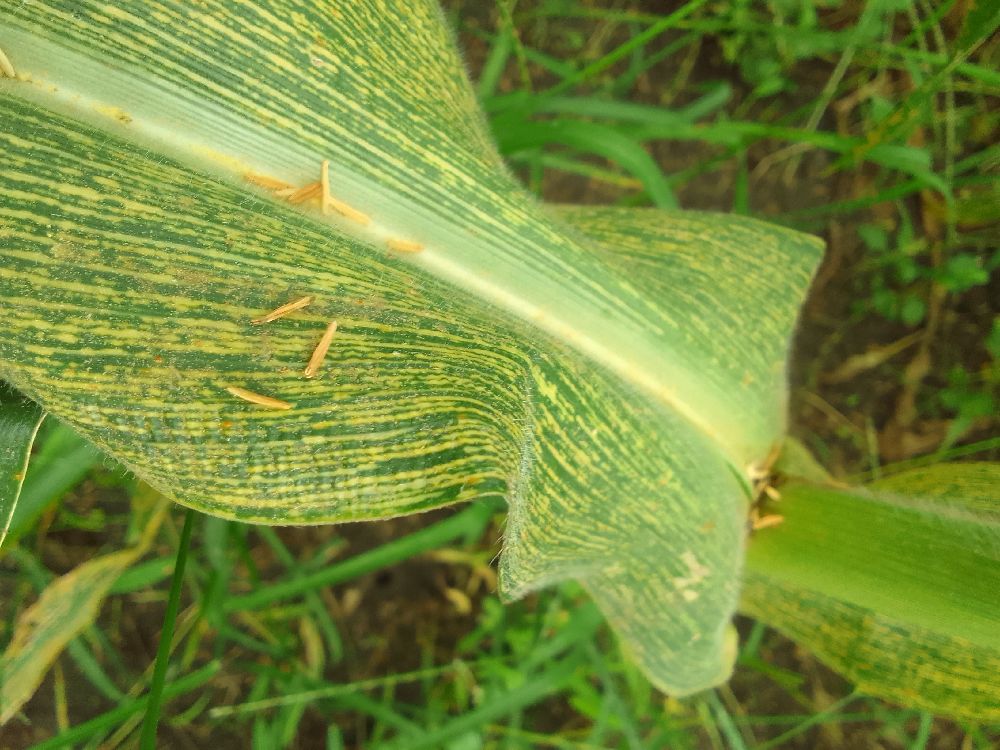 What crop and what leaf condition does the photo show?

maize, maize streak virus
